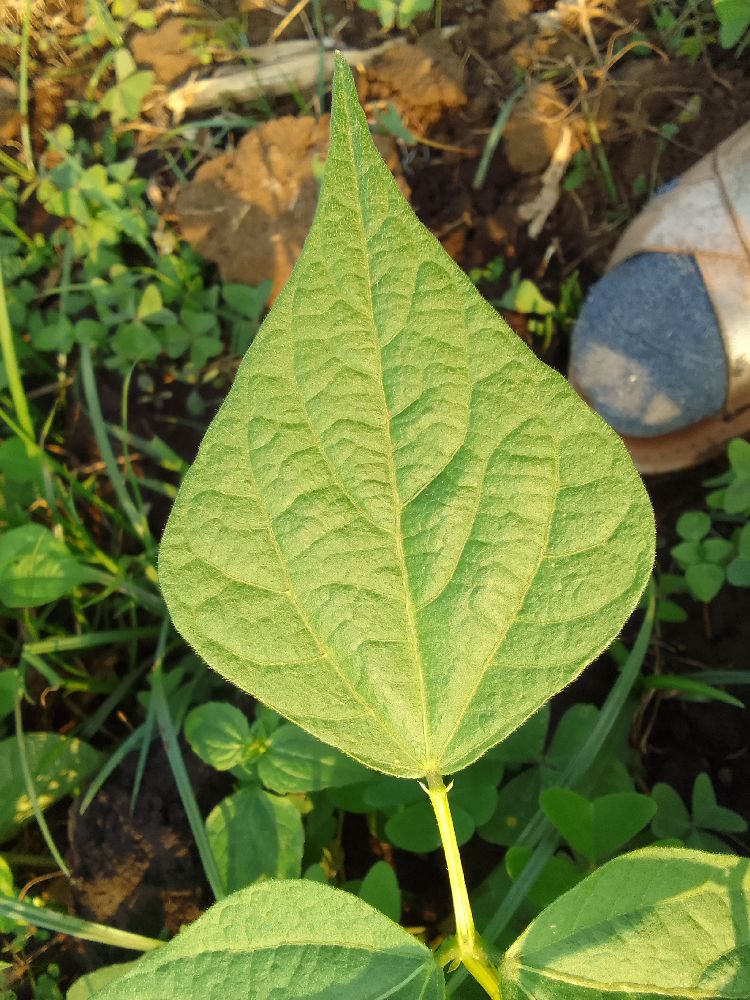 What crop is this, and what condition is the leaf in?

common bean, healthy
